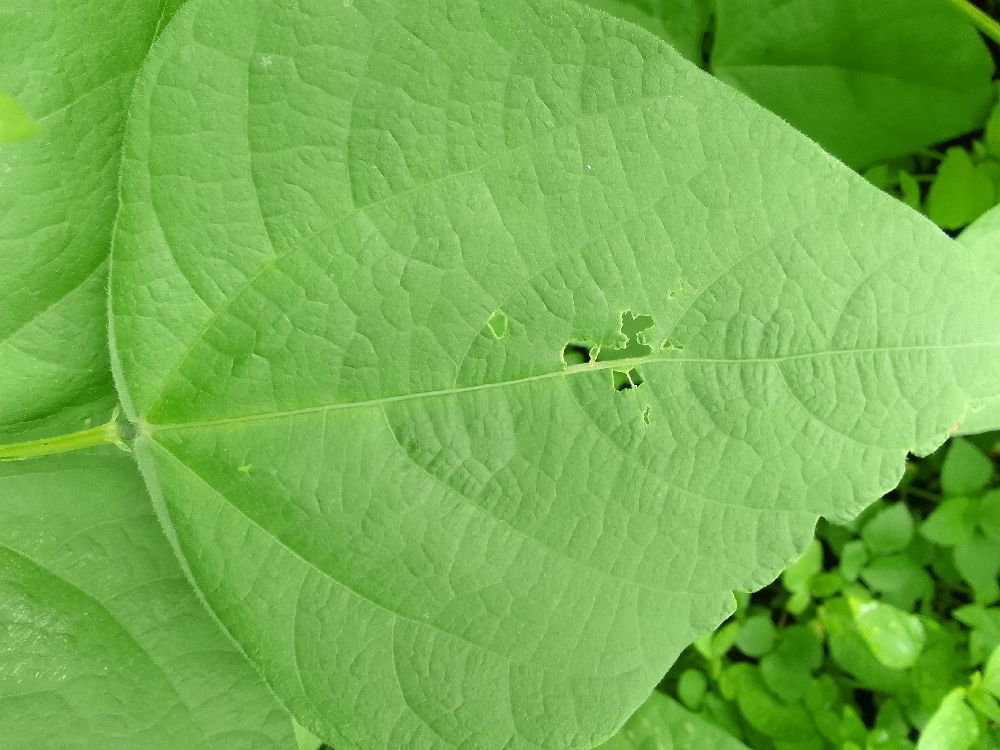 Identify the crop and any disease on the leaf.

common bean, healthy
